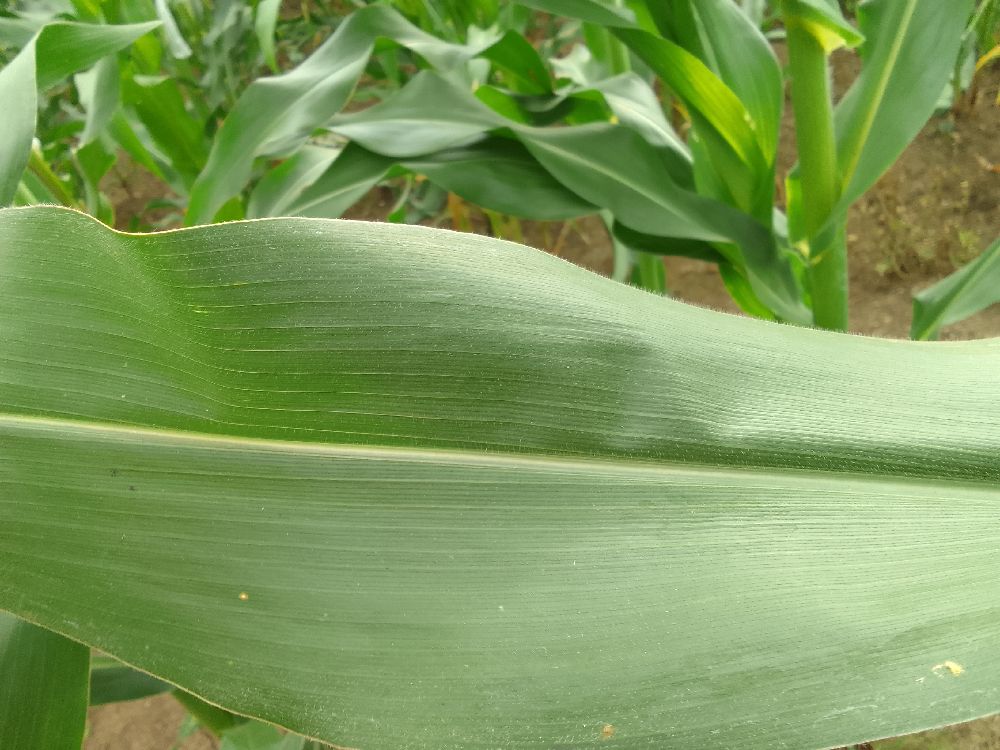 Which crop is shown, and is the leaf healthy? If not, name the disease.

maize, healthy
